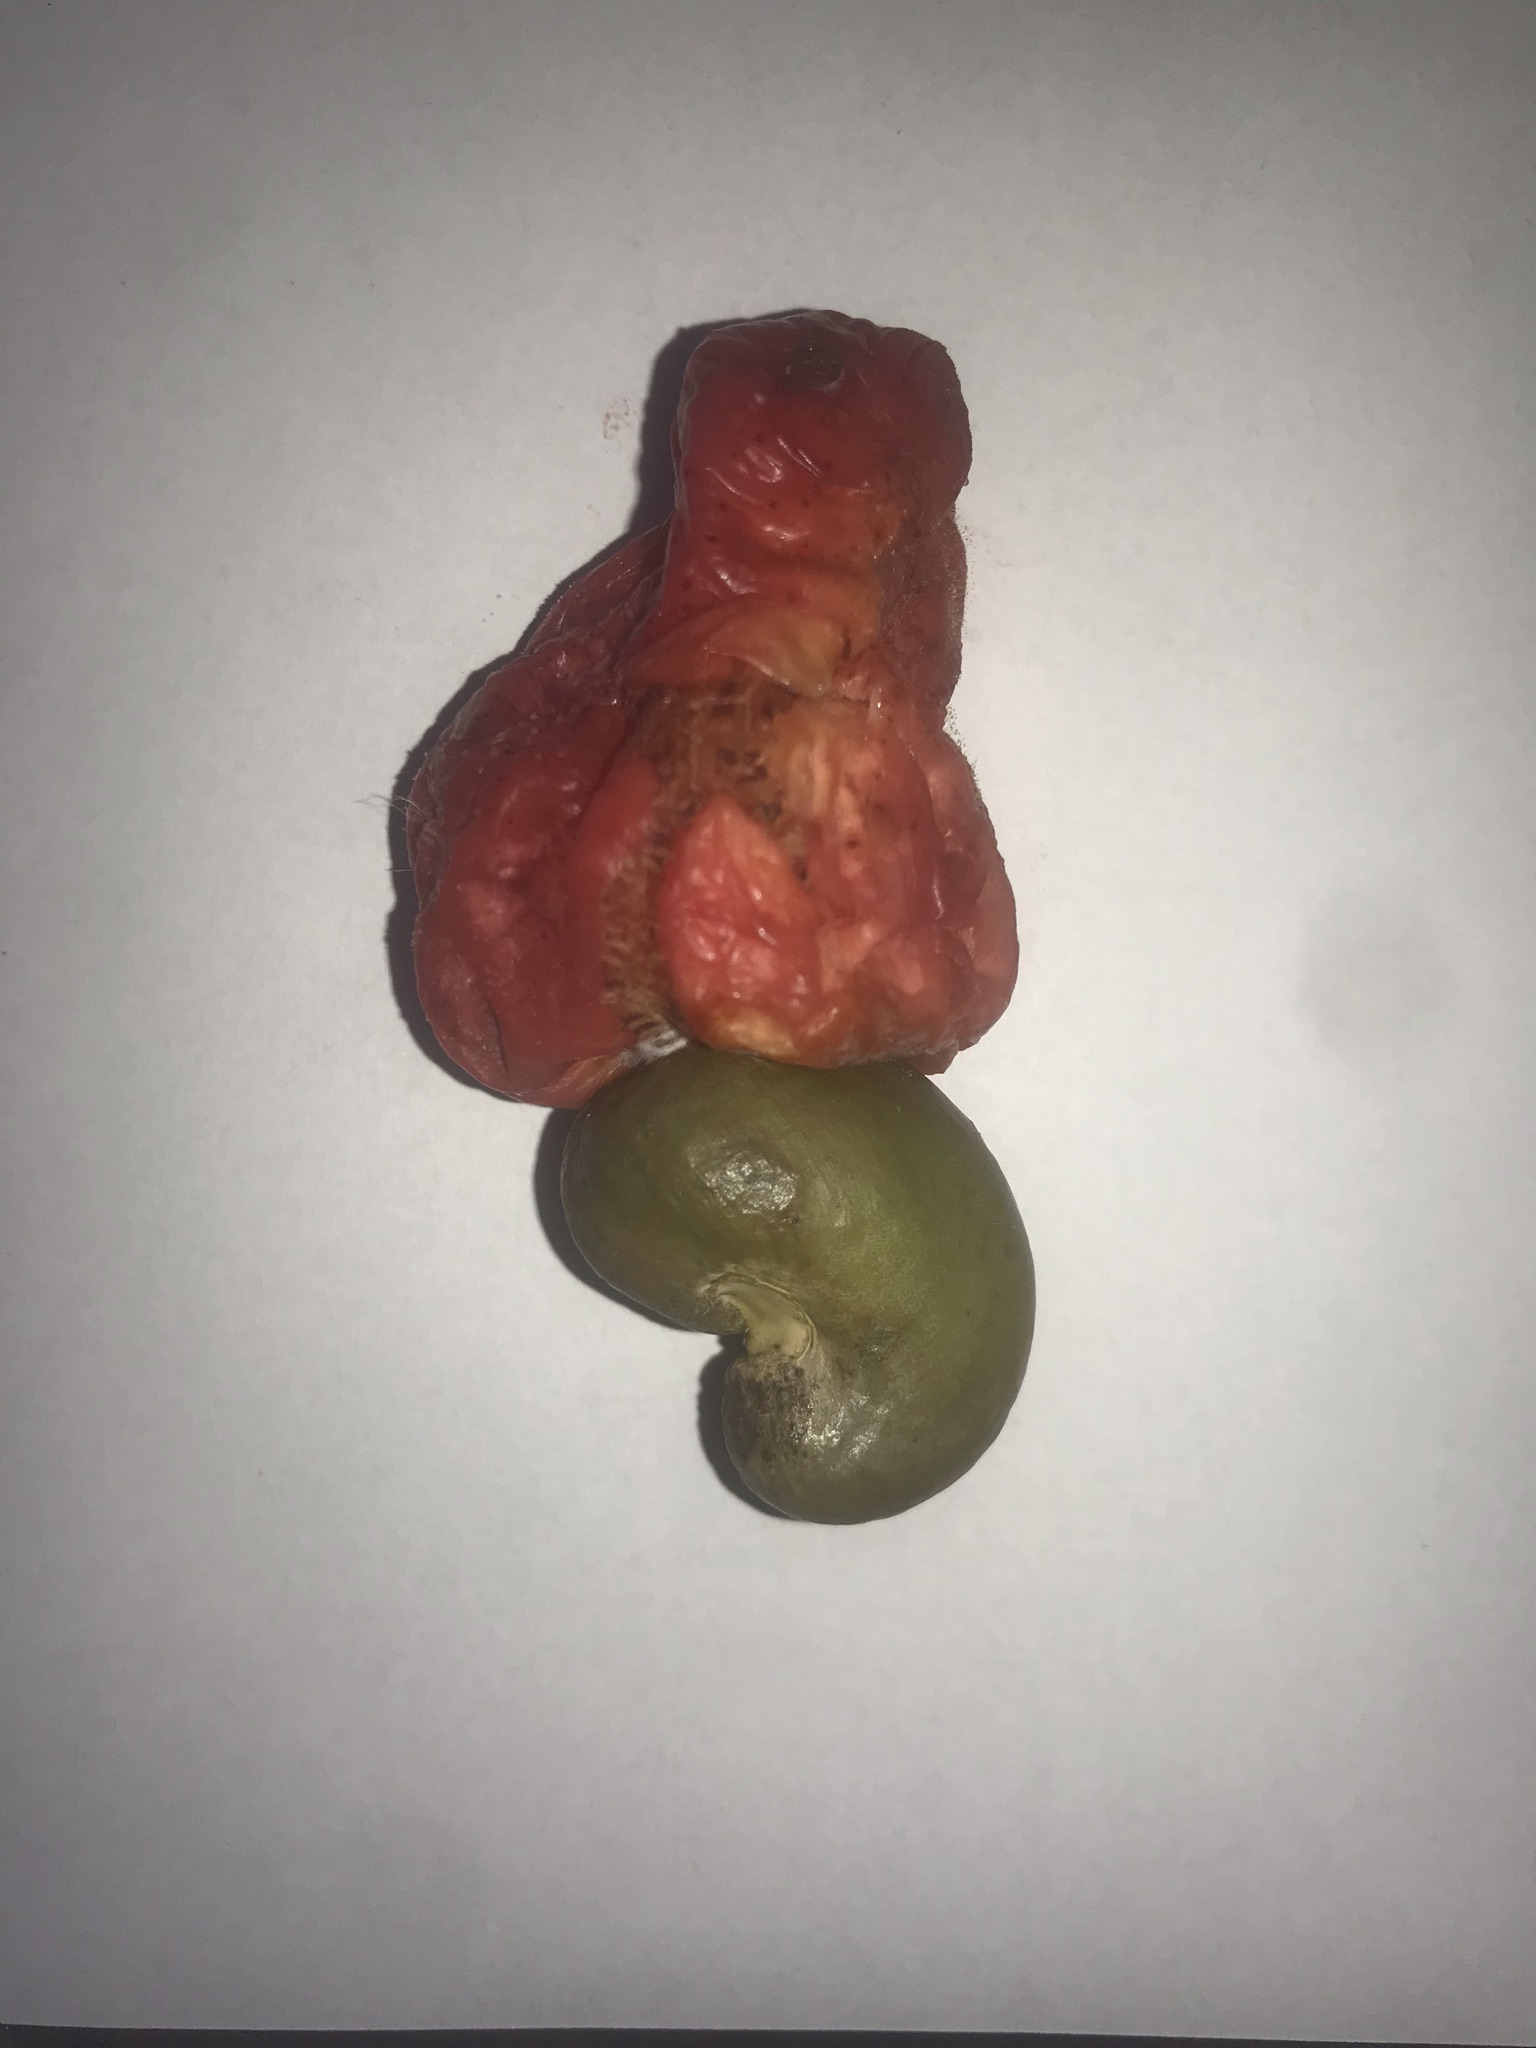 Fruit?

caju vermelho
